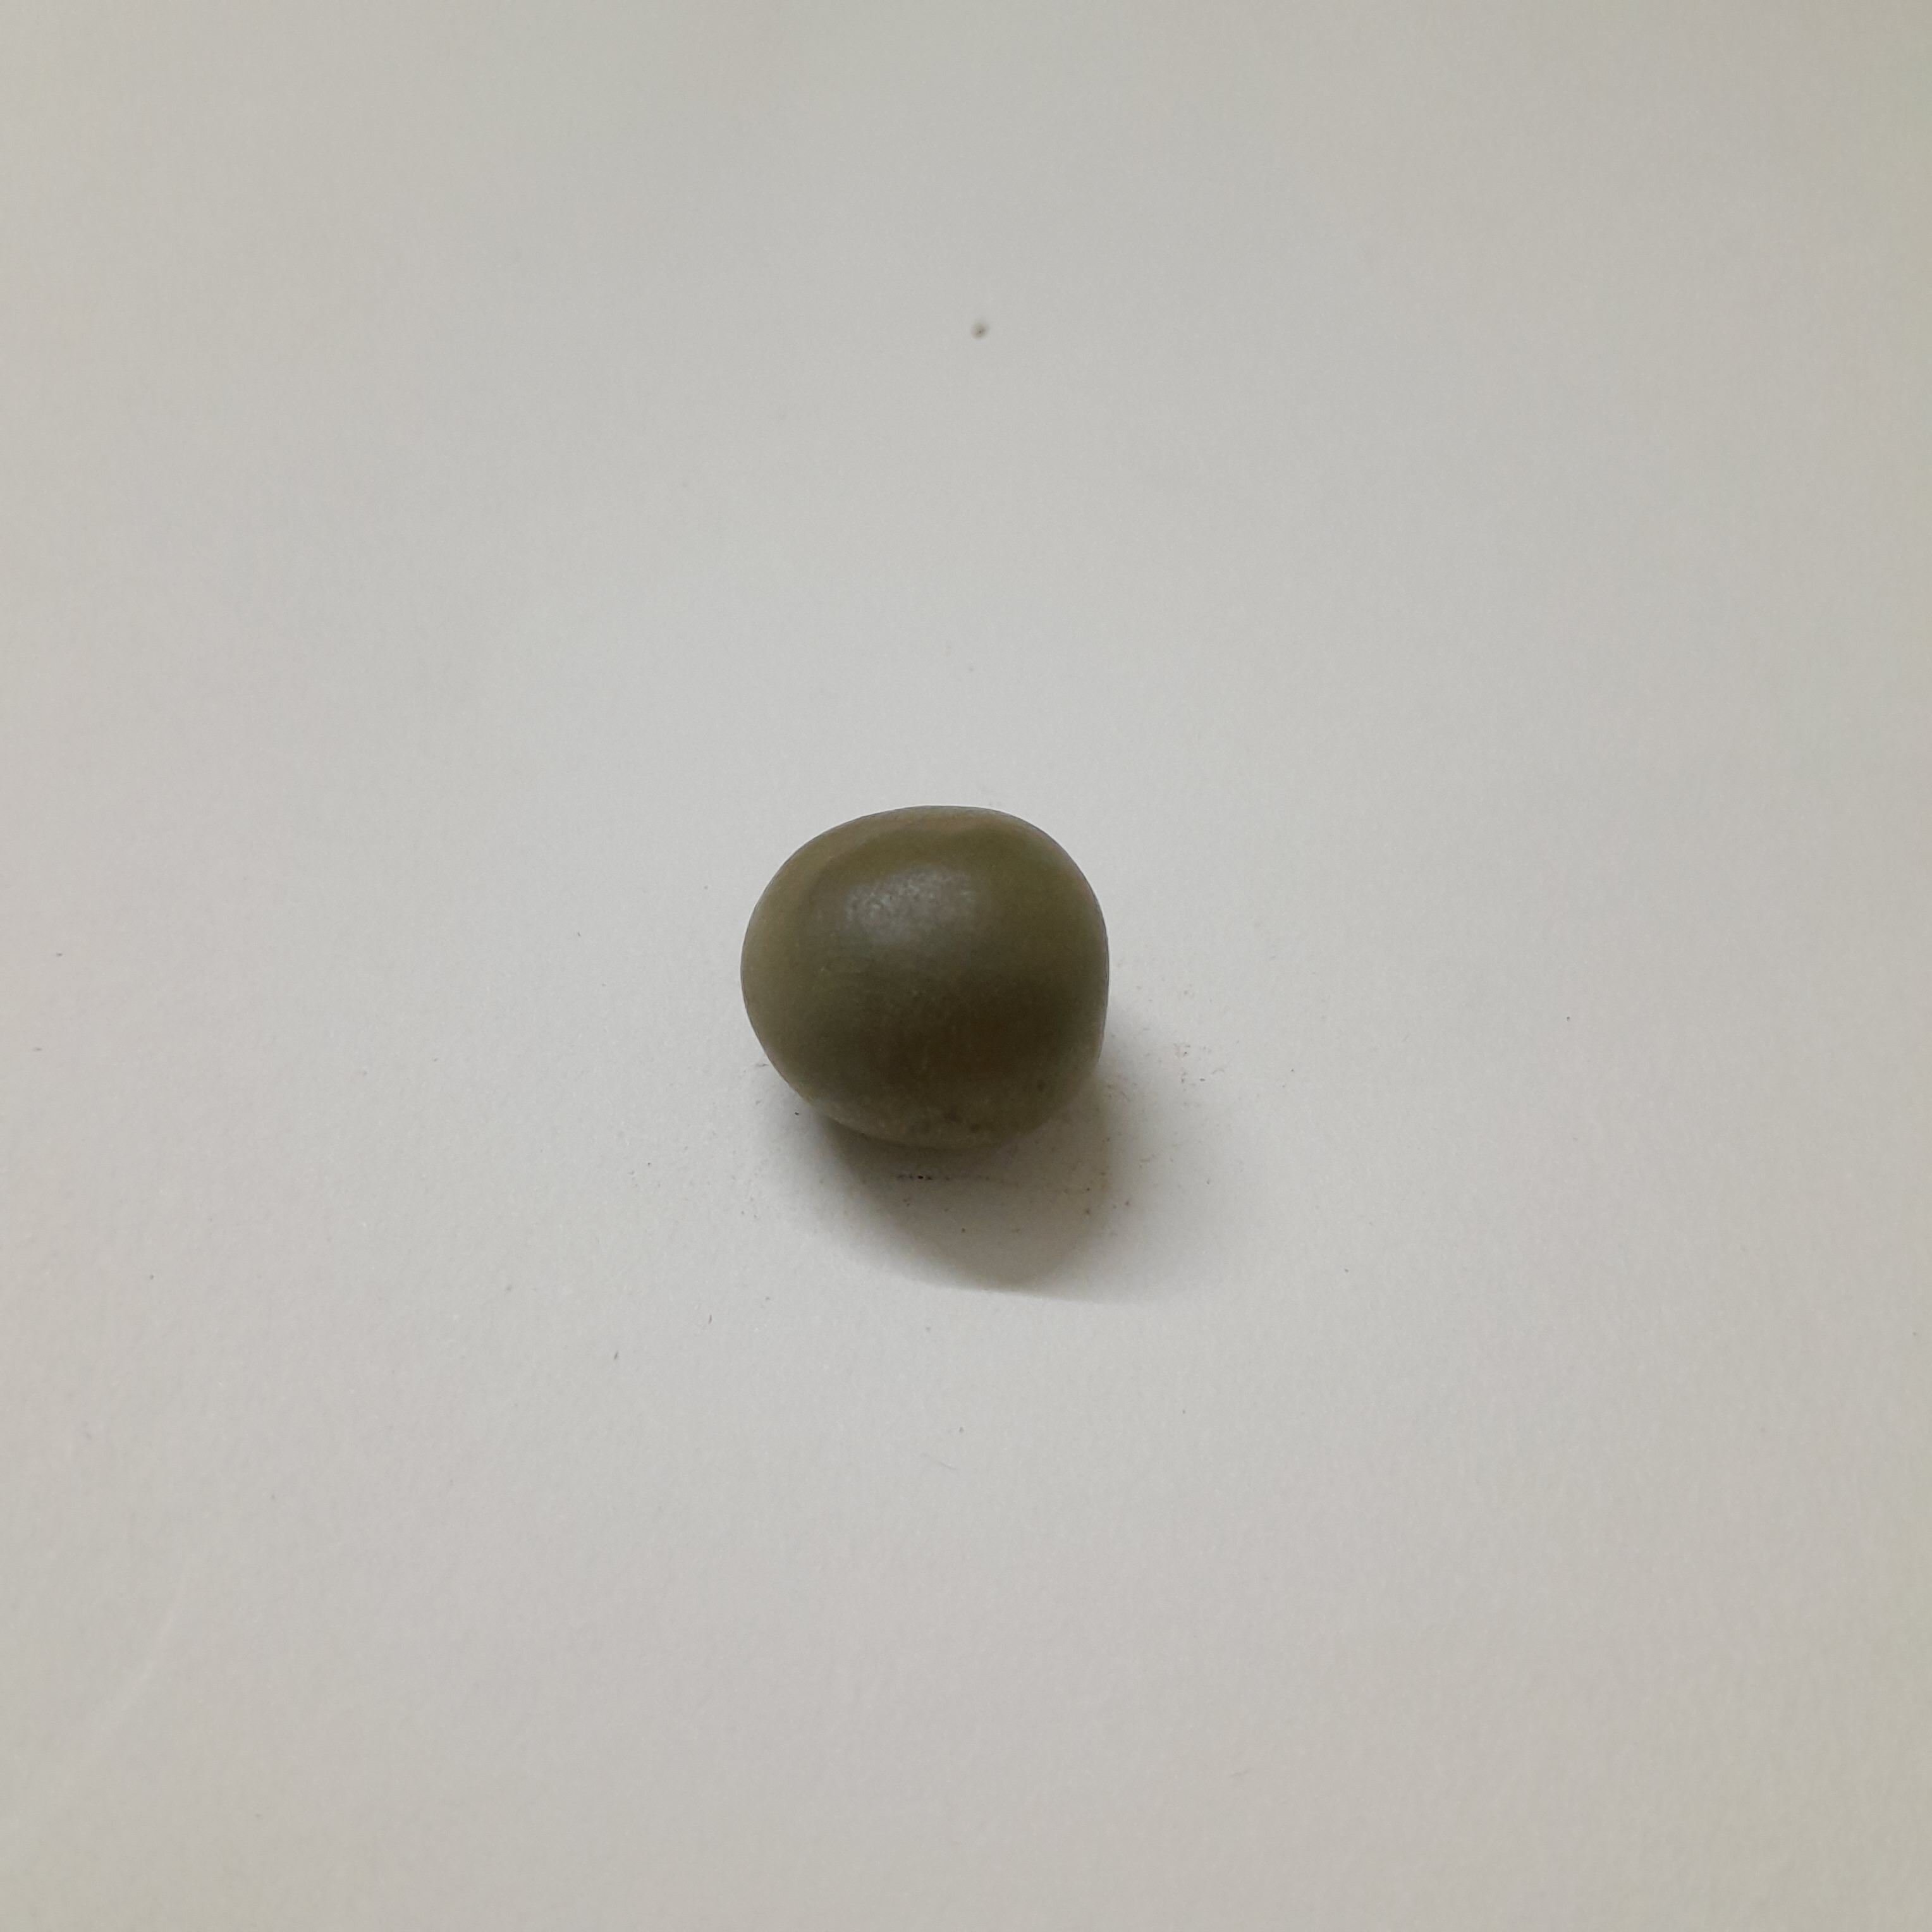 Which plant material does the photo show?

sagargota
